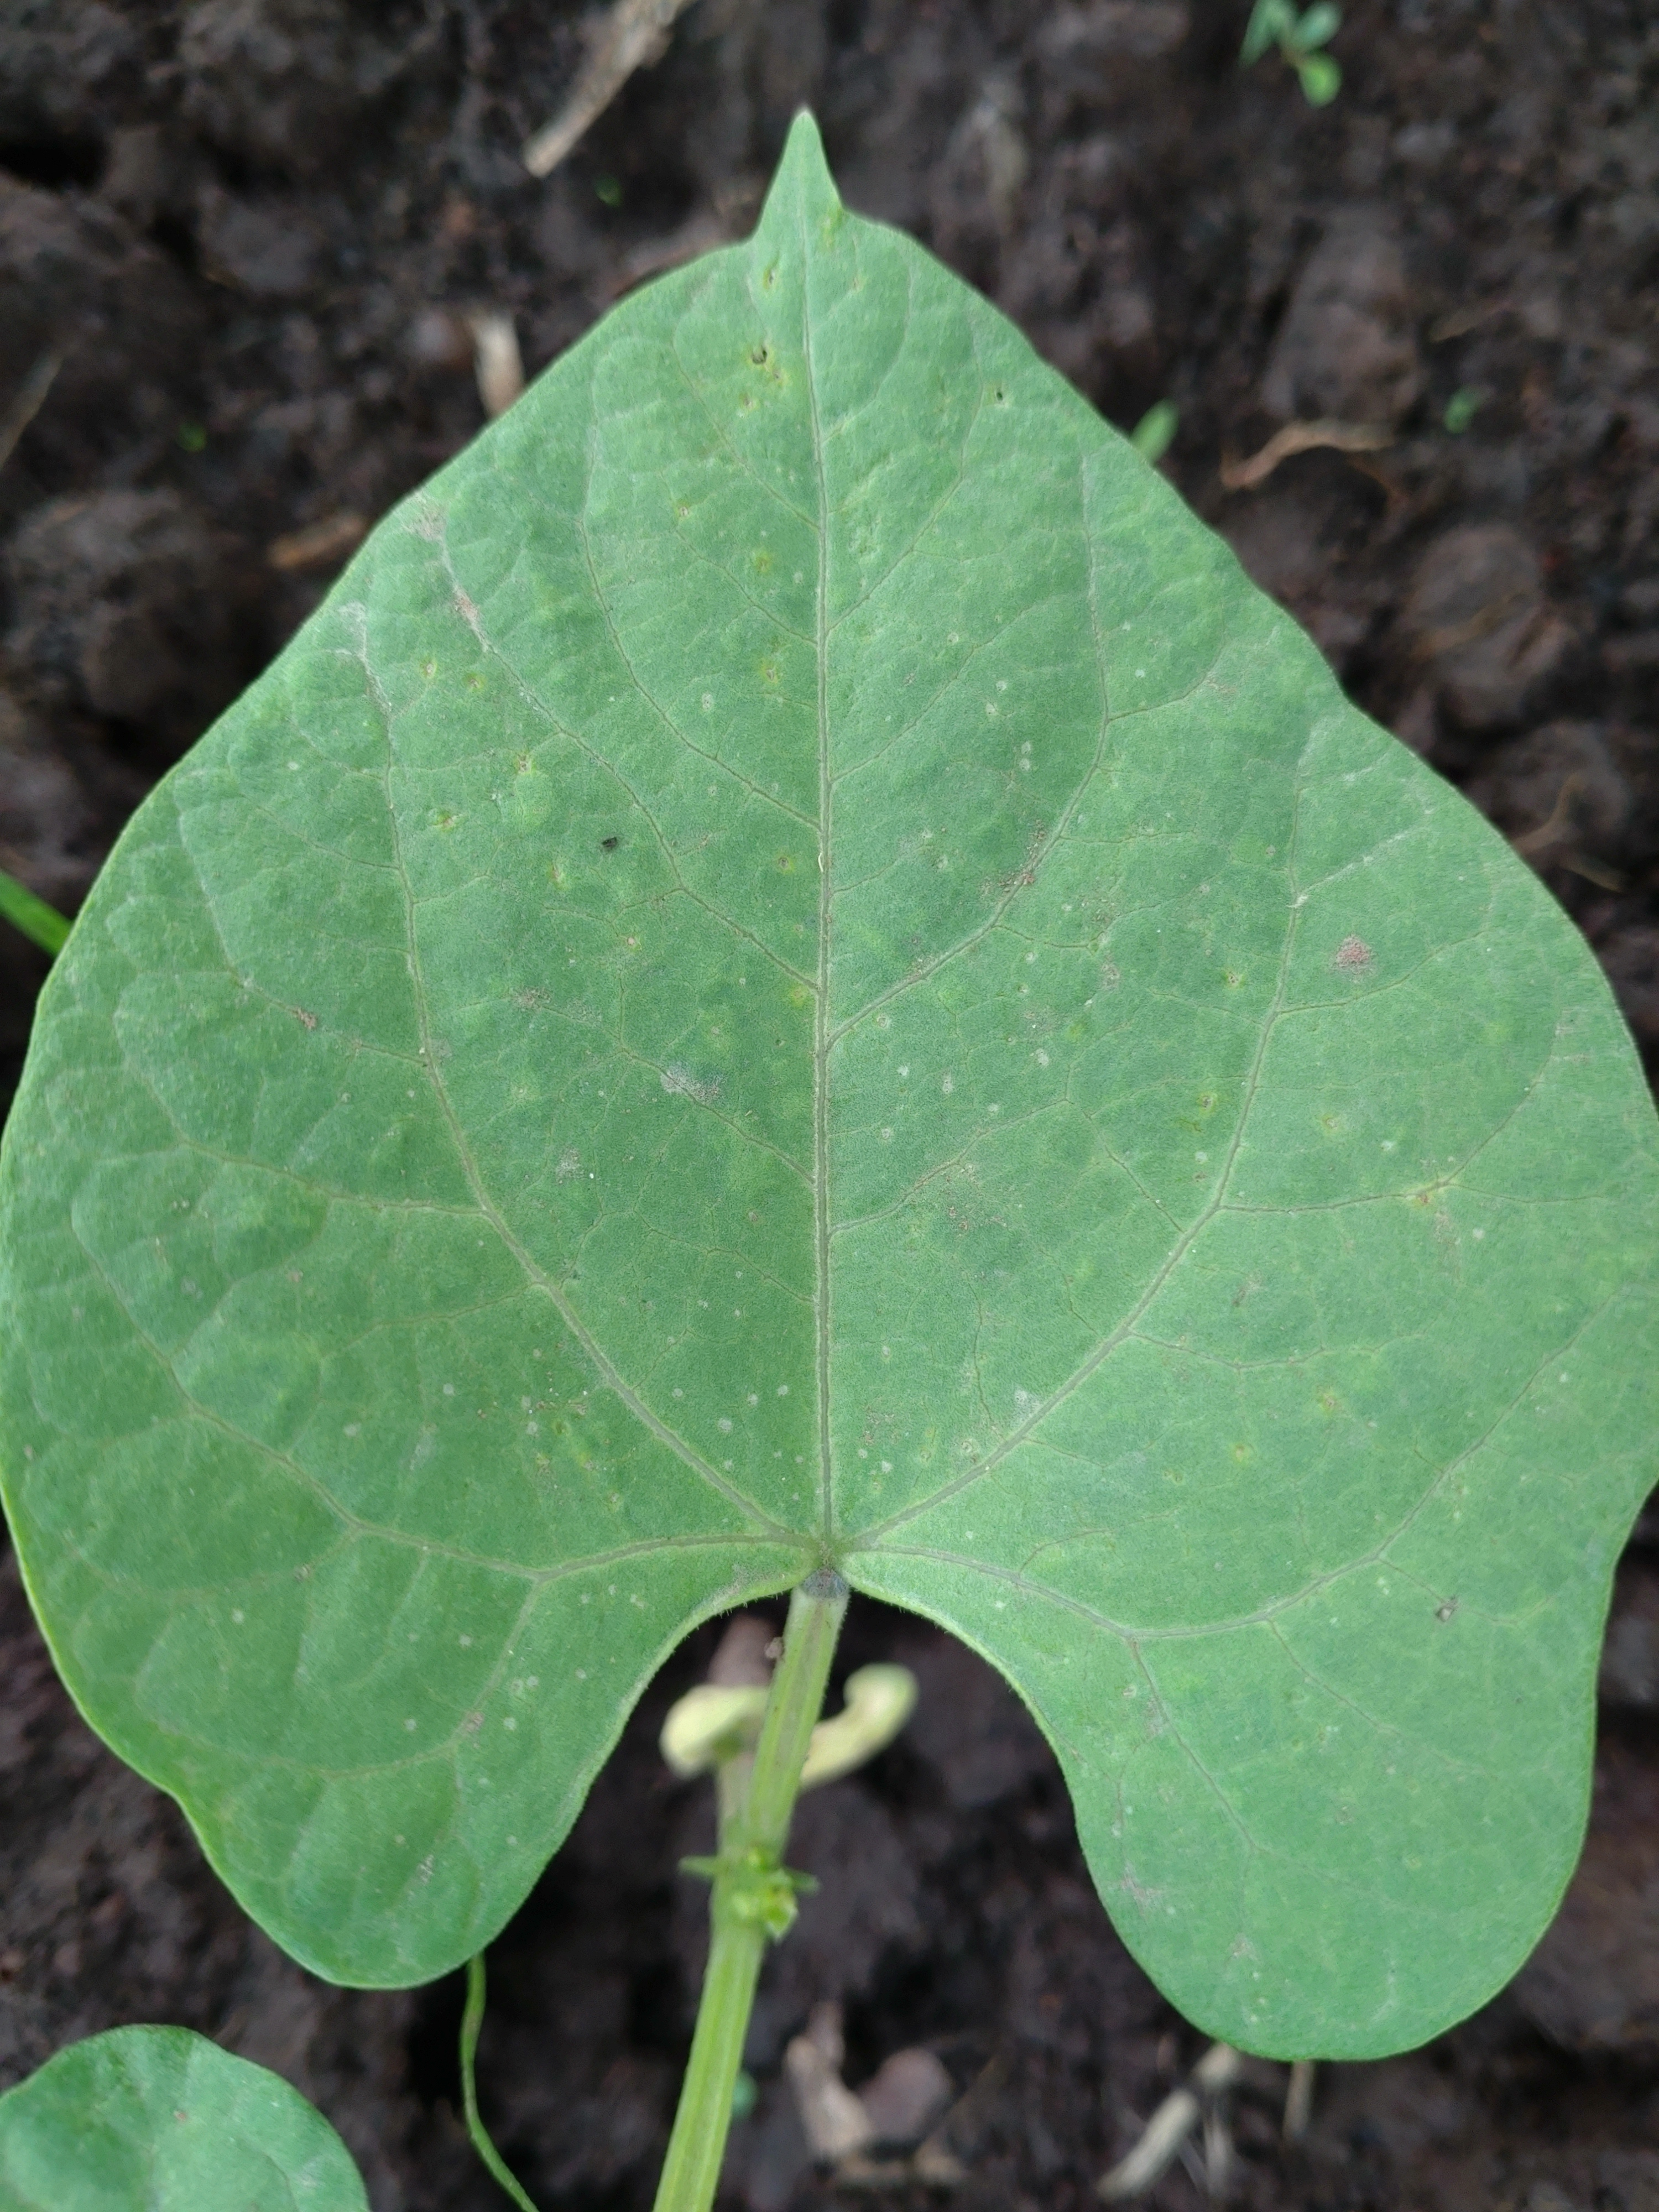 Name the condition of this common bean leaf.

healthy
